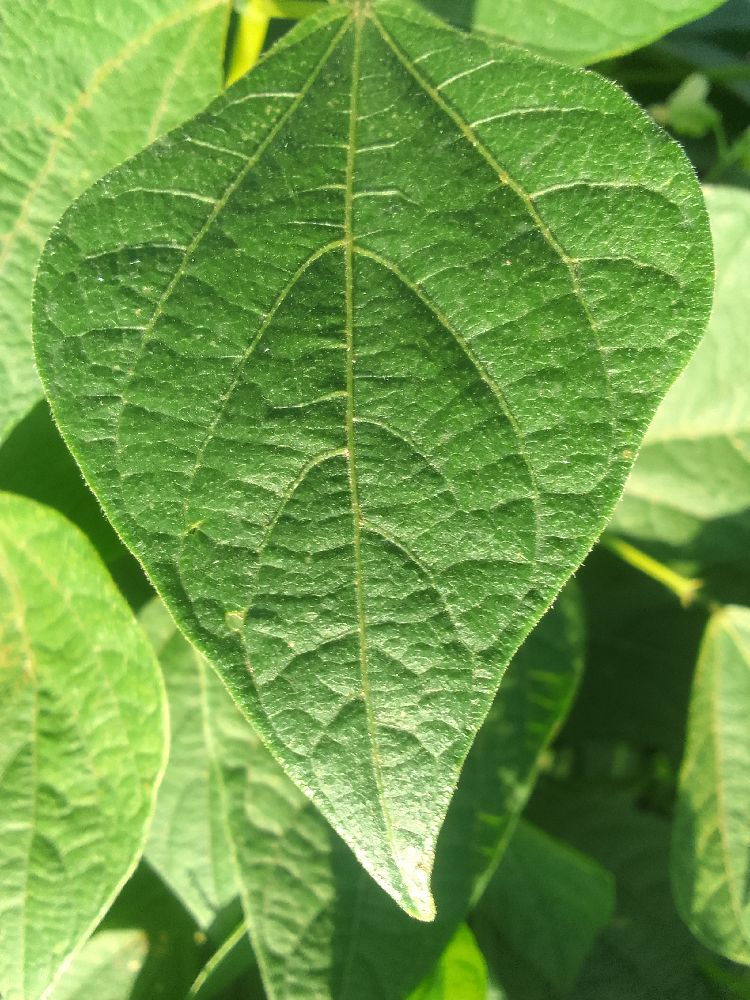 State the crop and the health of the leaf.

common bean, healthy
